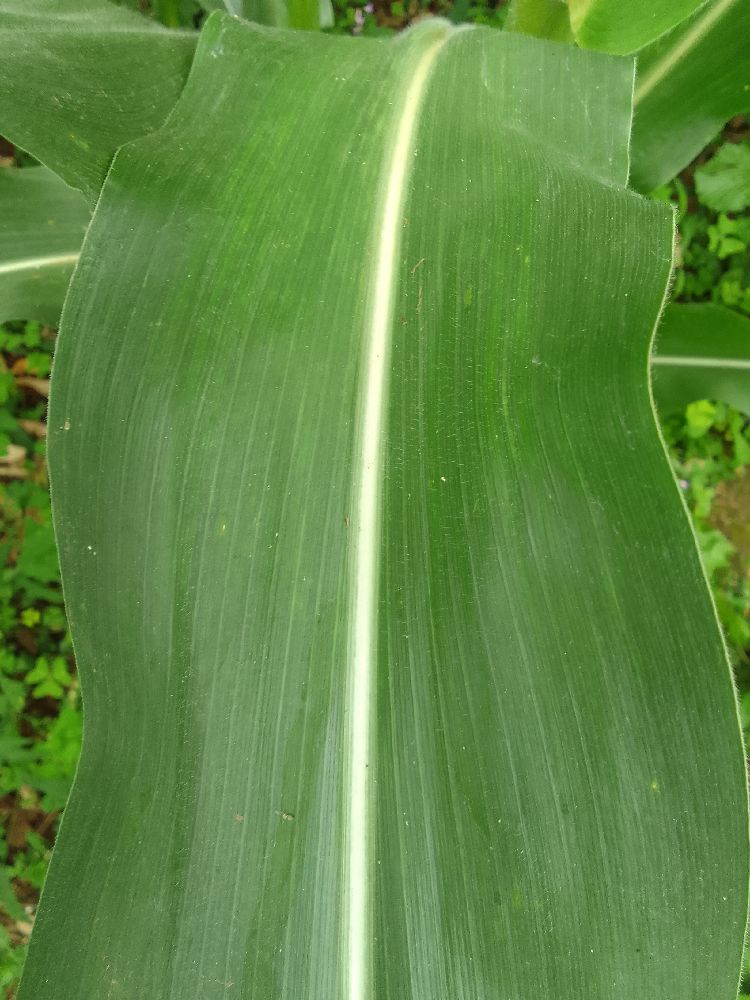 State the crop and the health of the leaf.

maize, healthy
